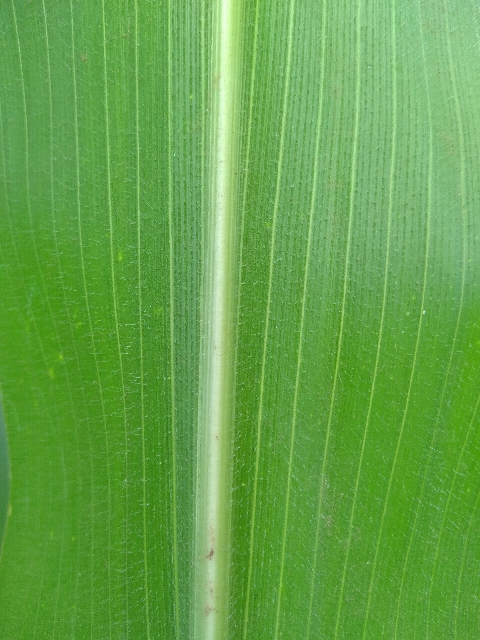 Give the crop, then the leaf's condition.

maize, healthy
